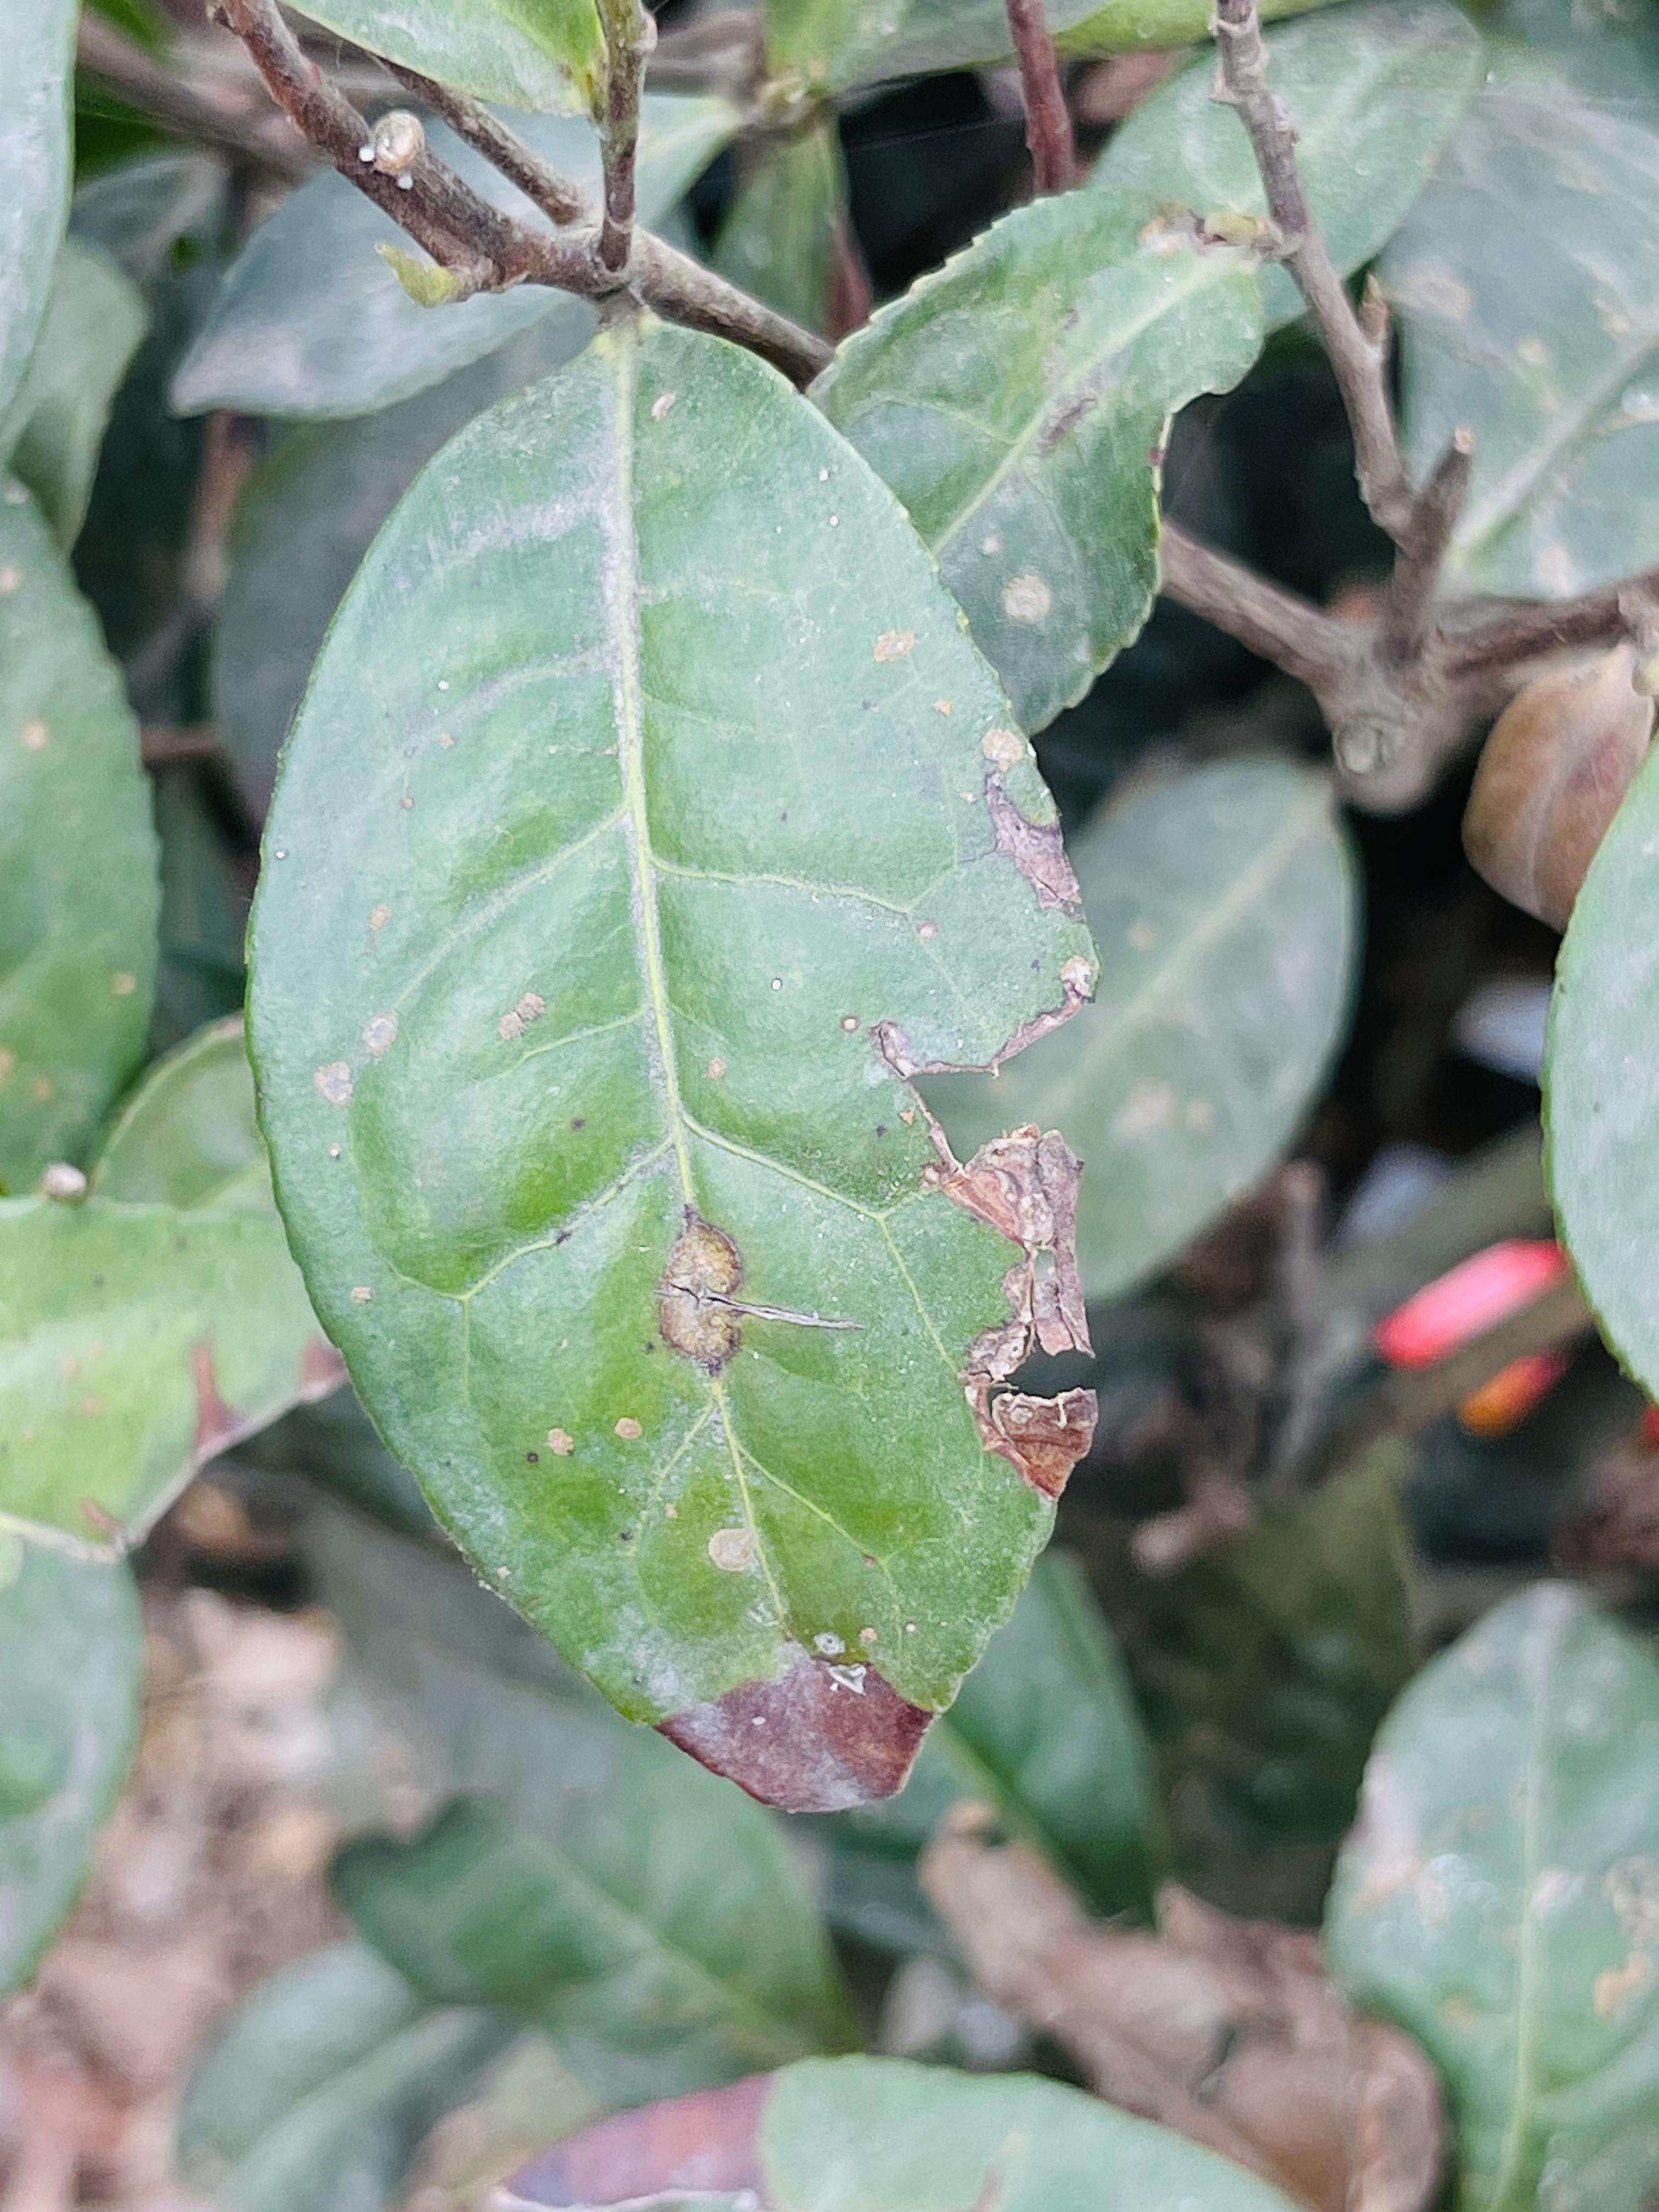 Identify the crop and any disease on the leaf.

tea, blight
